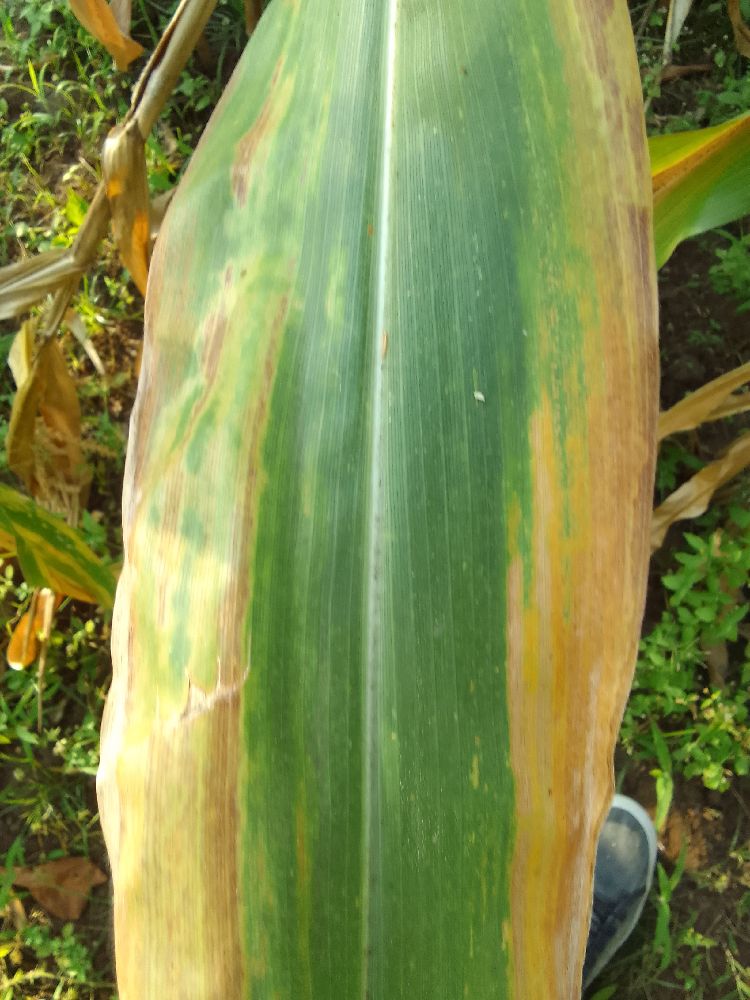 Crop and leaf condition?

maize, maize lethal necrosis
